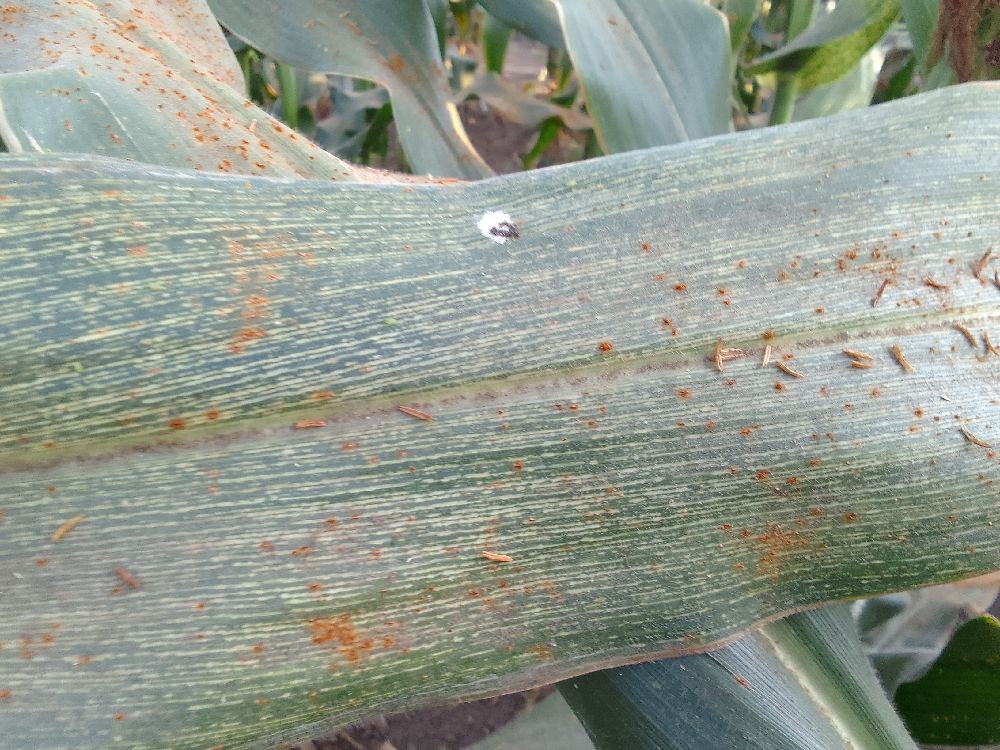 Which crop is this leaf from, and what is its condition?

maize, maize streak virus
